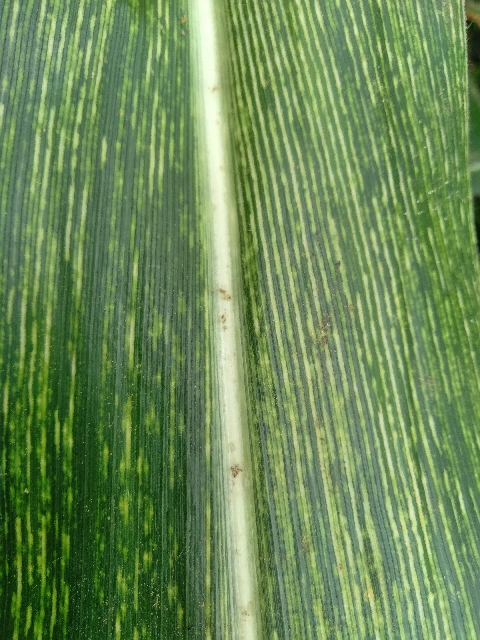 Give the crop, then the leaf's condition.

maize, maize streak virus
